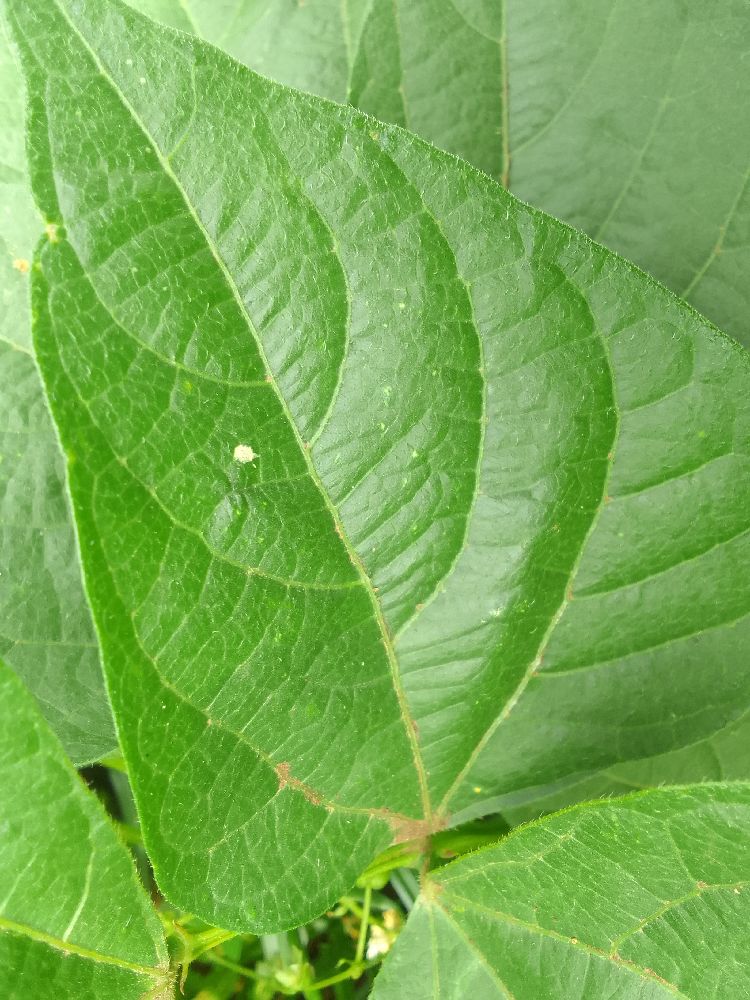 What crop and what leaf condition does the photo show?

common bean, healthy
